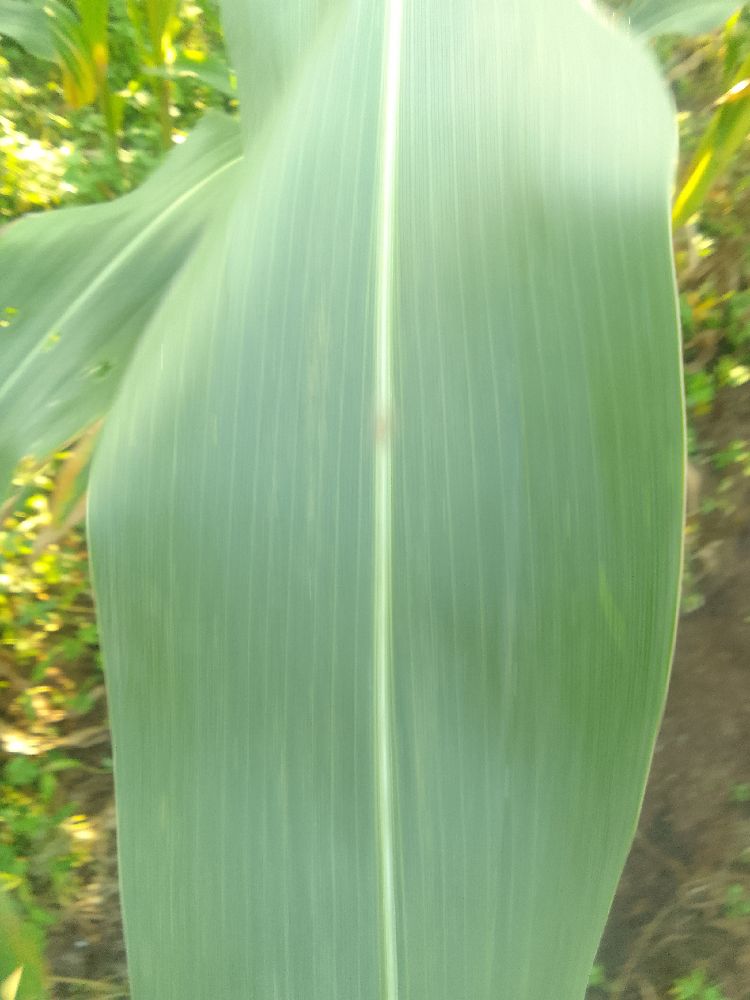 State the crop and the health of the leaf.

maize, healthy
